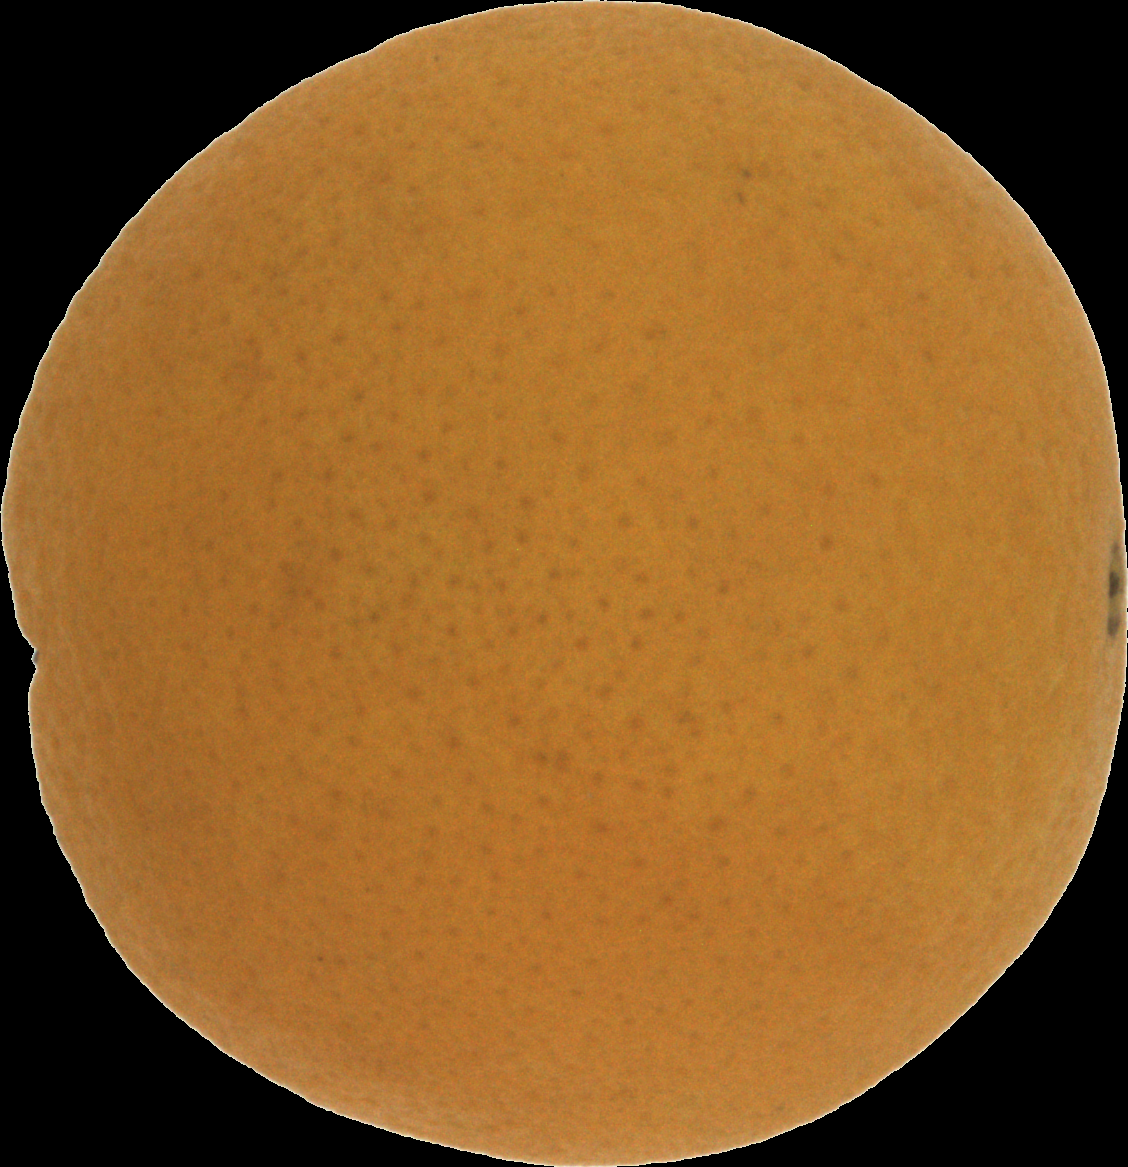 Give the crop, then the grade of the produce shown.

orange, good
